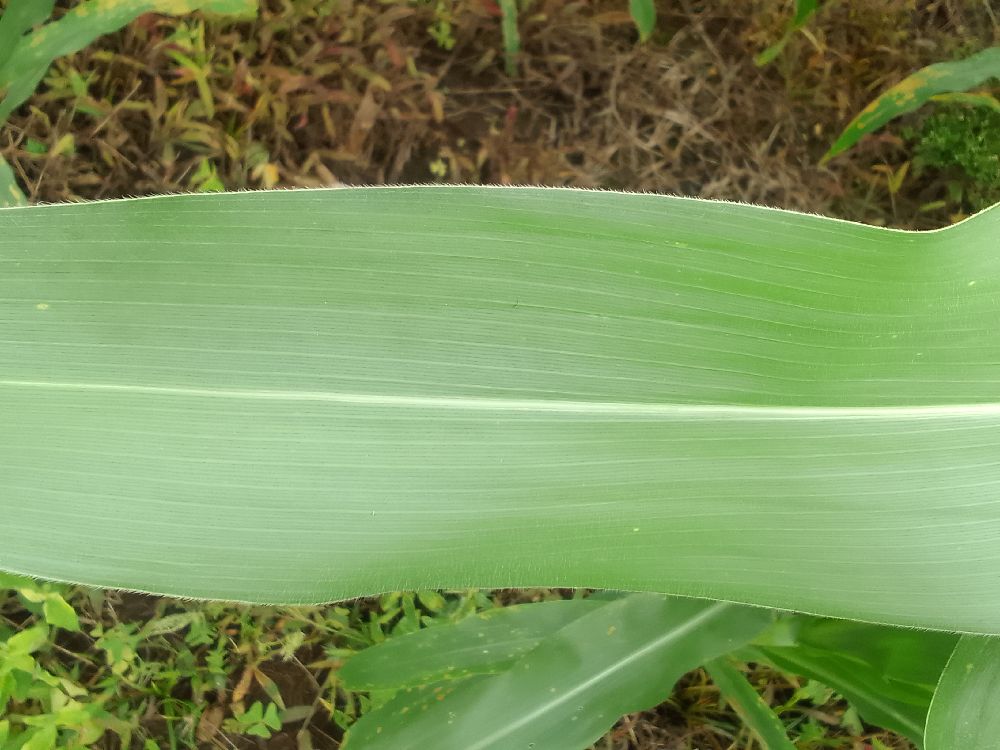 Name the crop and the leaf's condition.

maize, healthy
